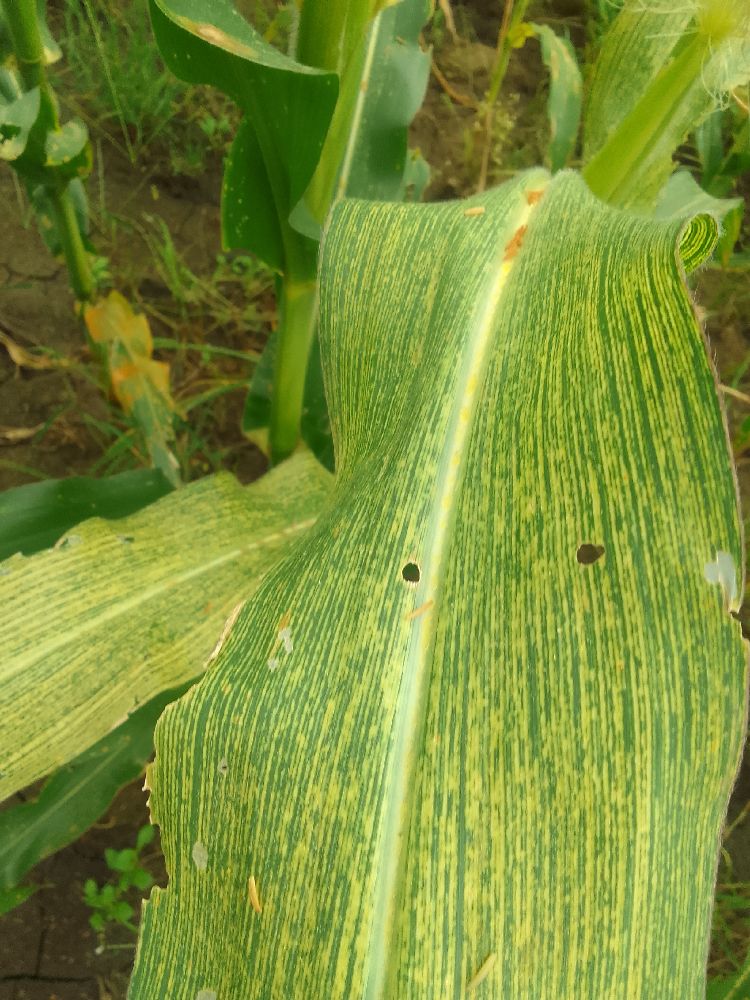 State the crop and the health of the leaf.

maize, maize streak virus
